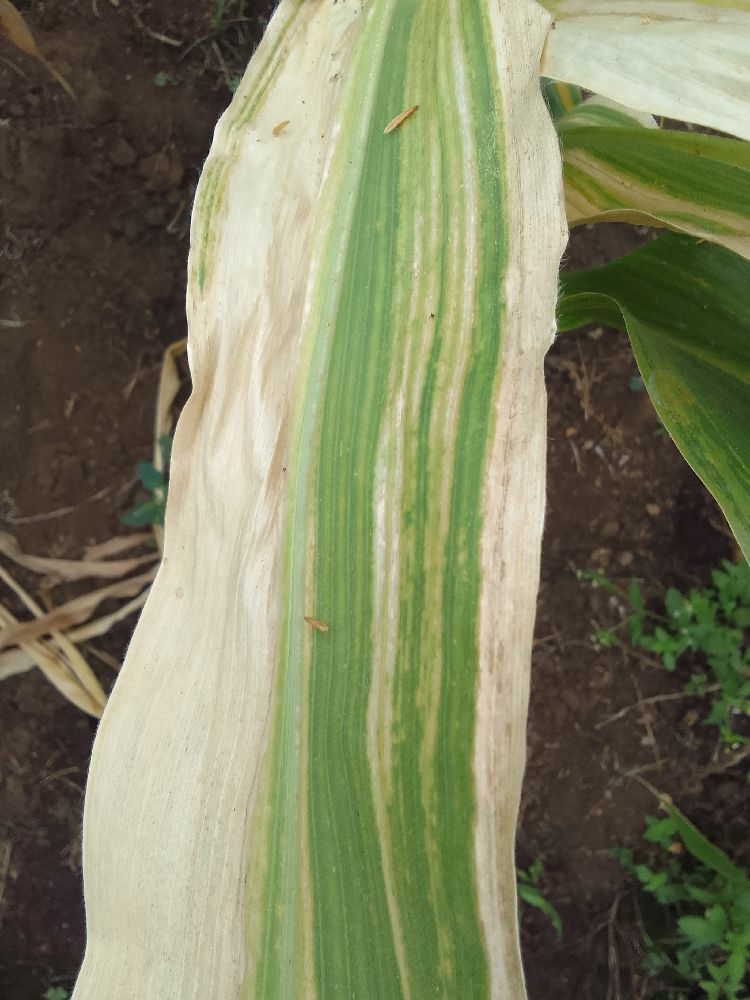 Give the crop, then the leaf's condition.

maize, maize lethal necrosis
